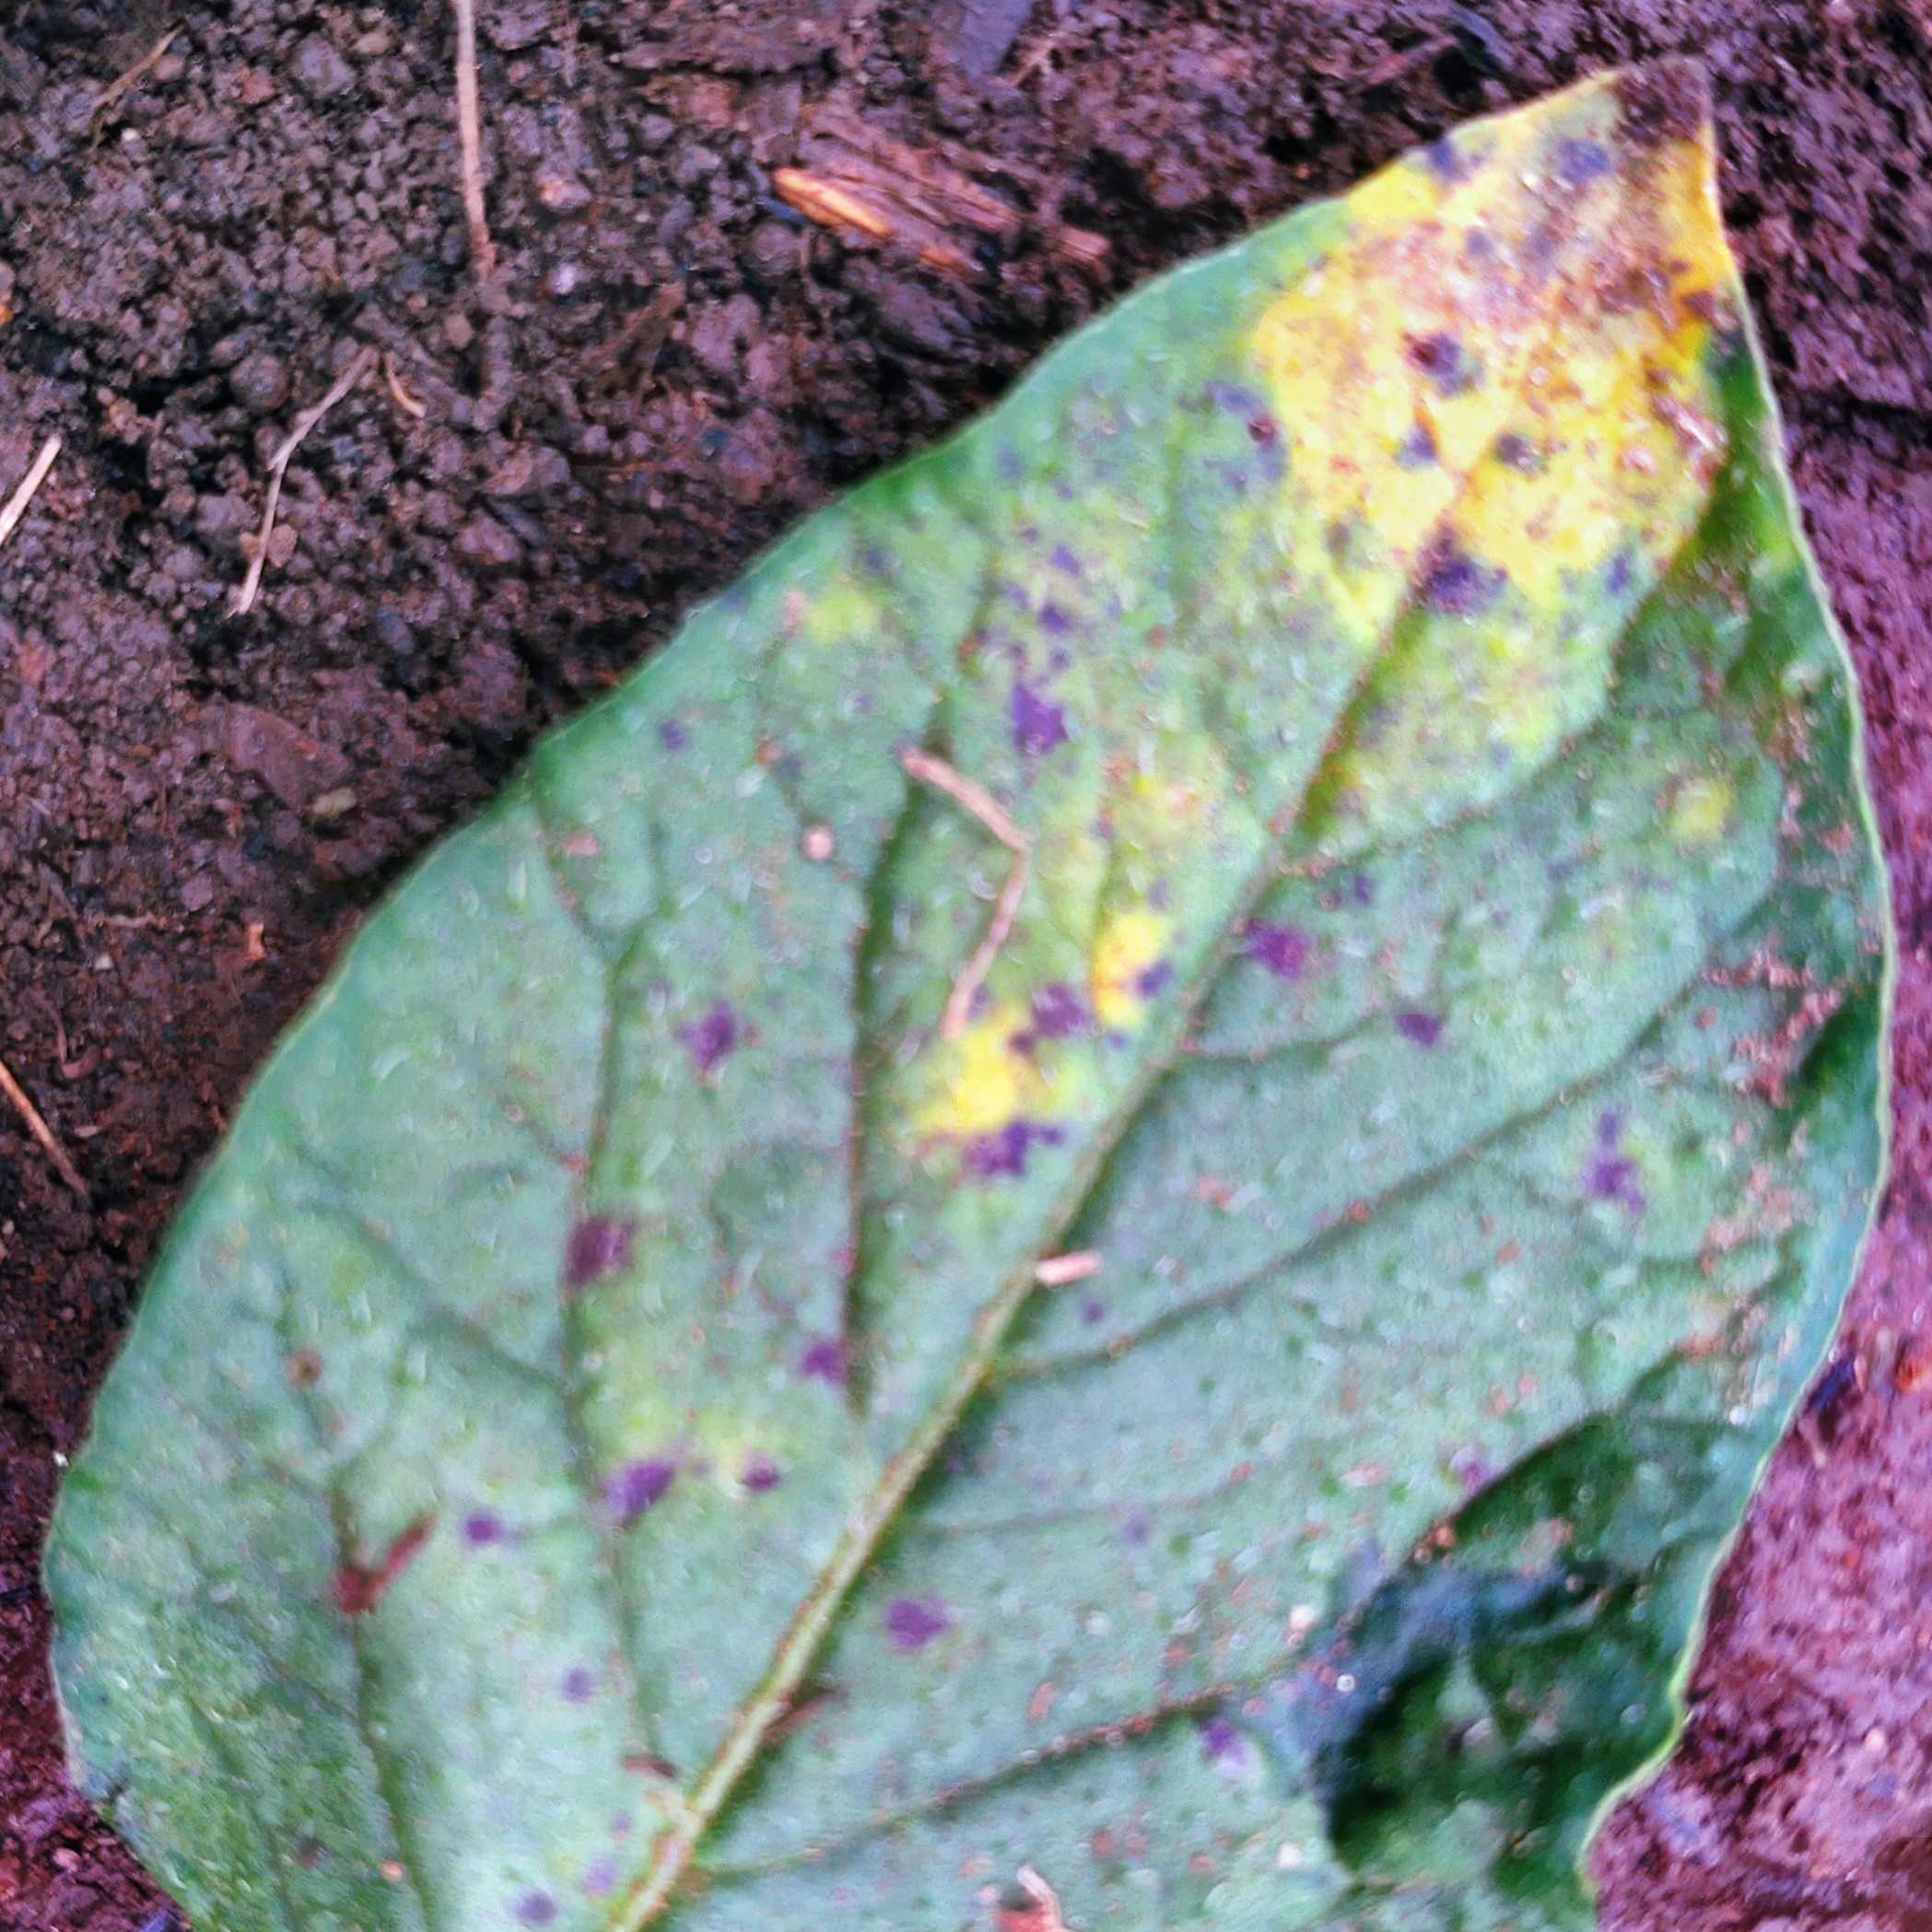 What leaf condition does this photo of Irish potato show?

late blight
